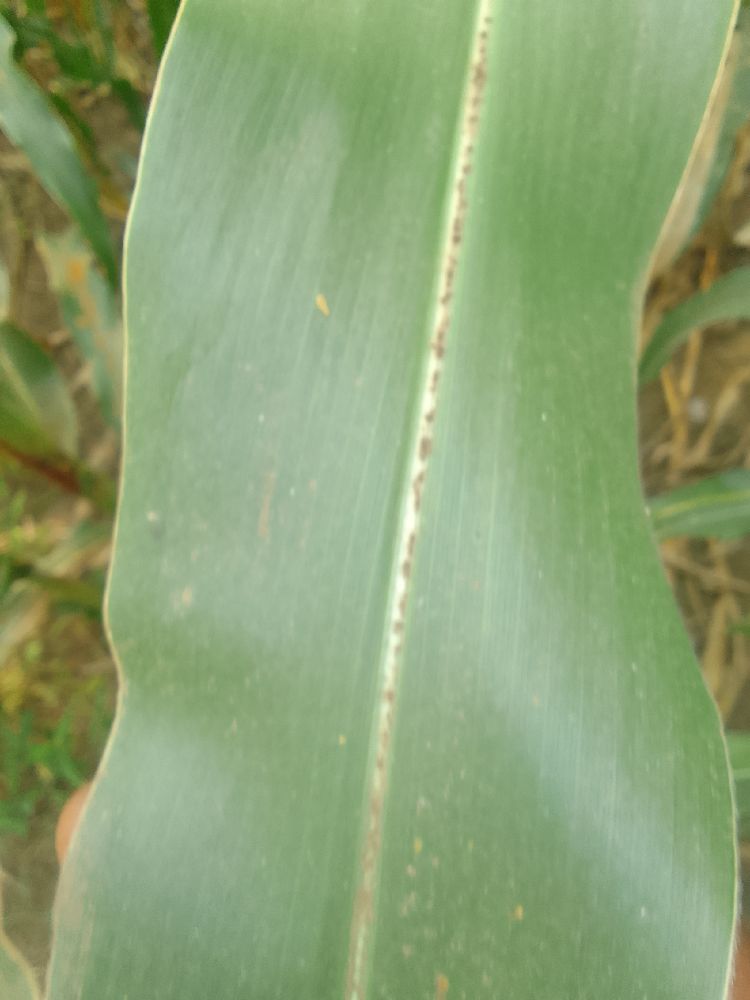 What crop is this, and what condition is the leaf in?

maize, healthy
